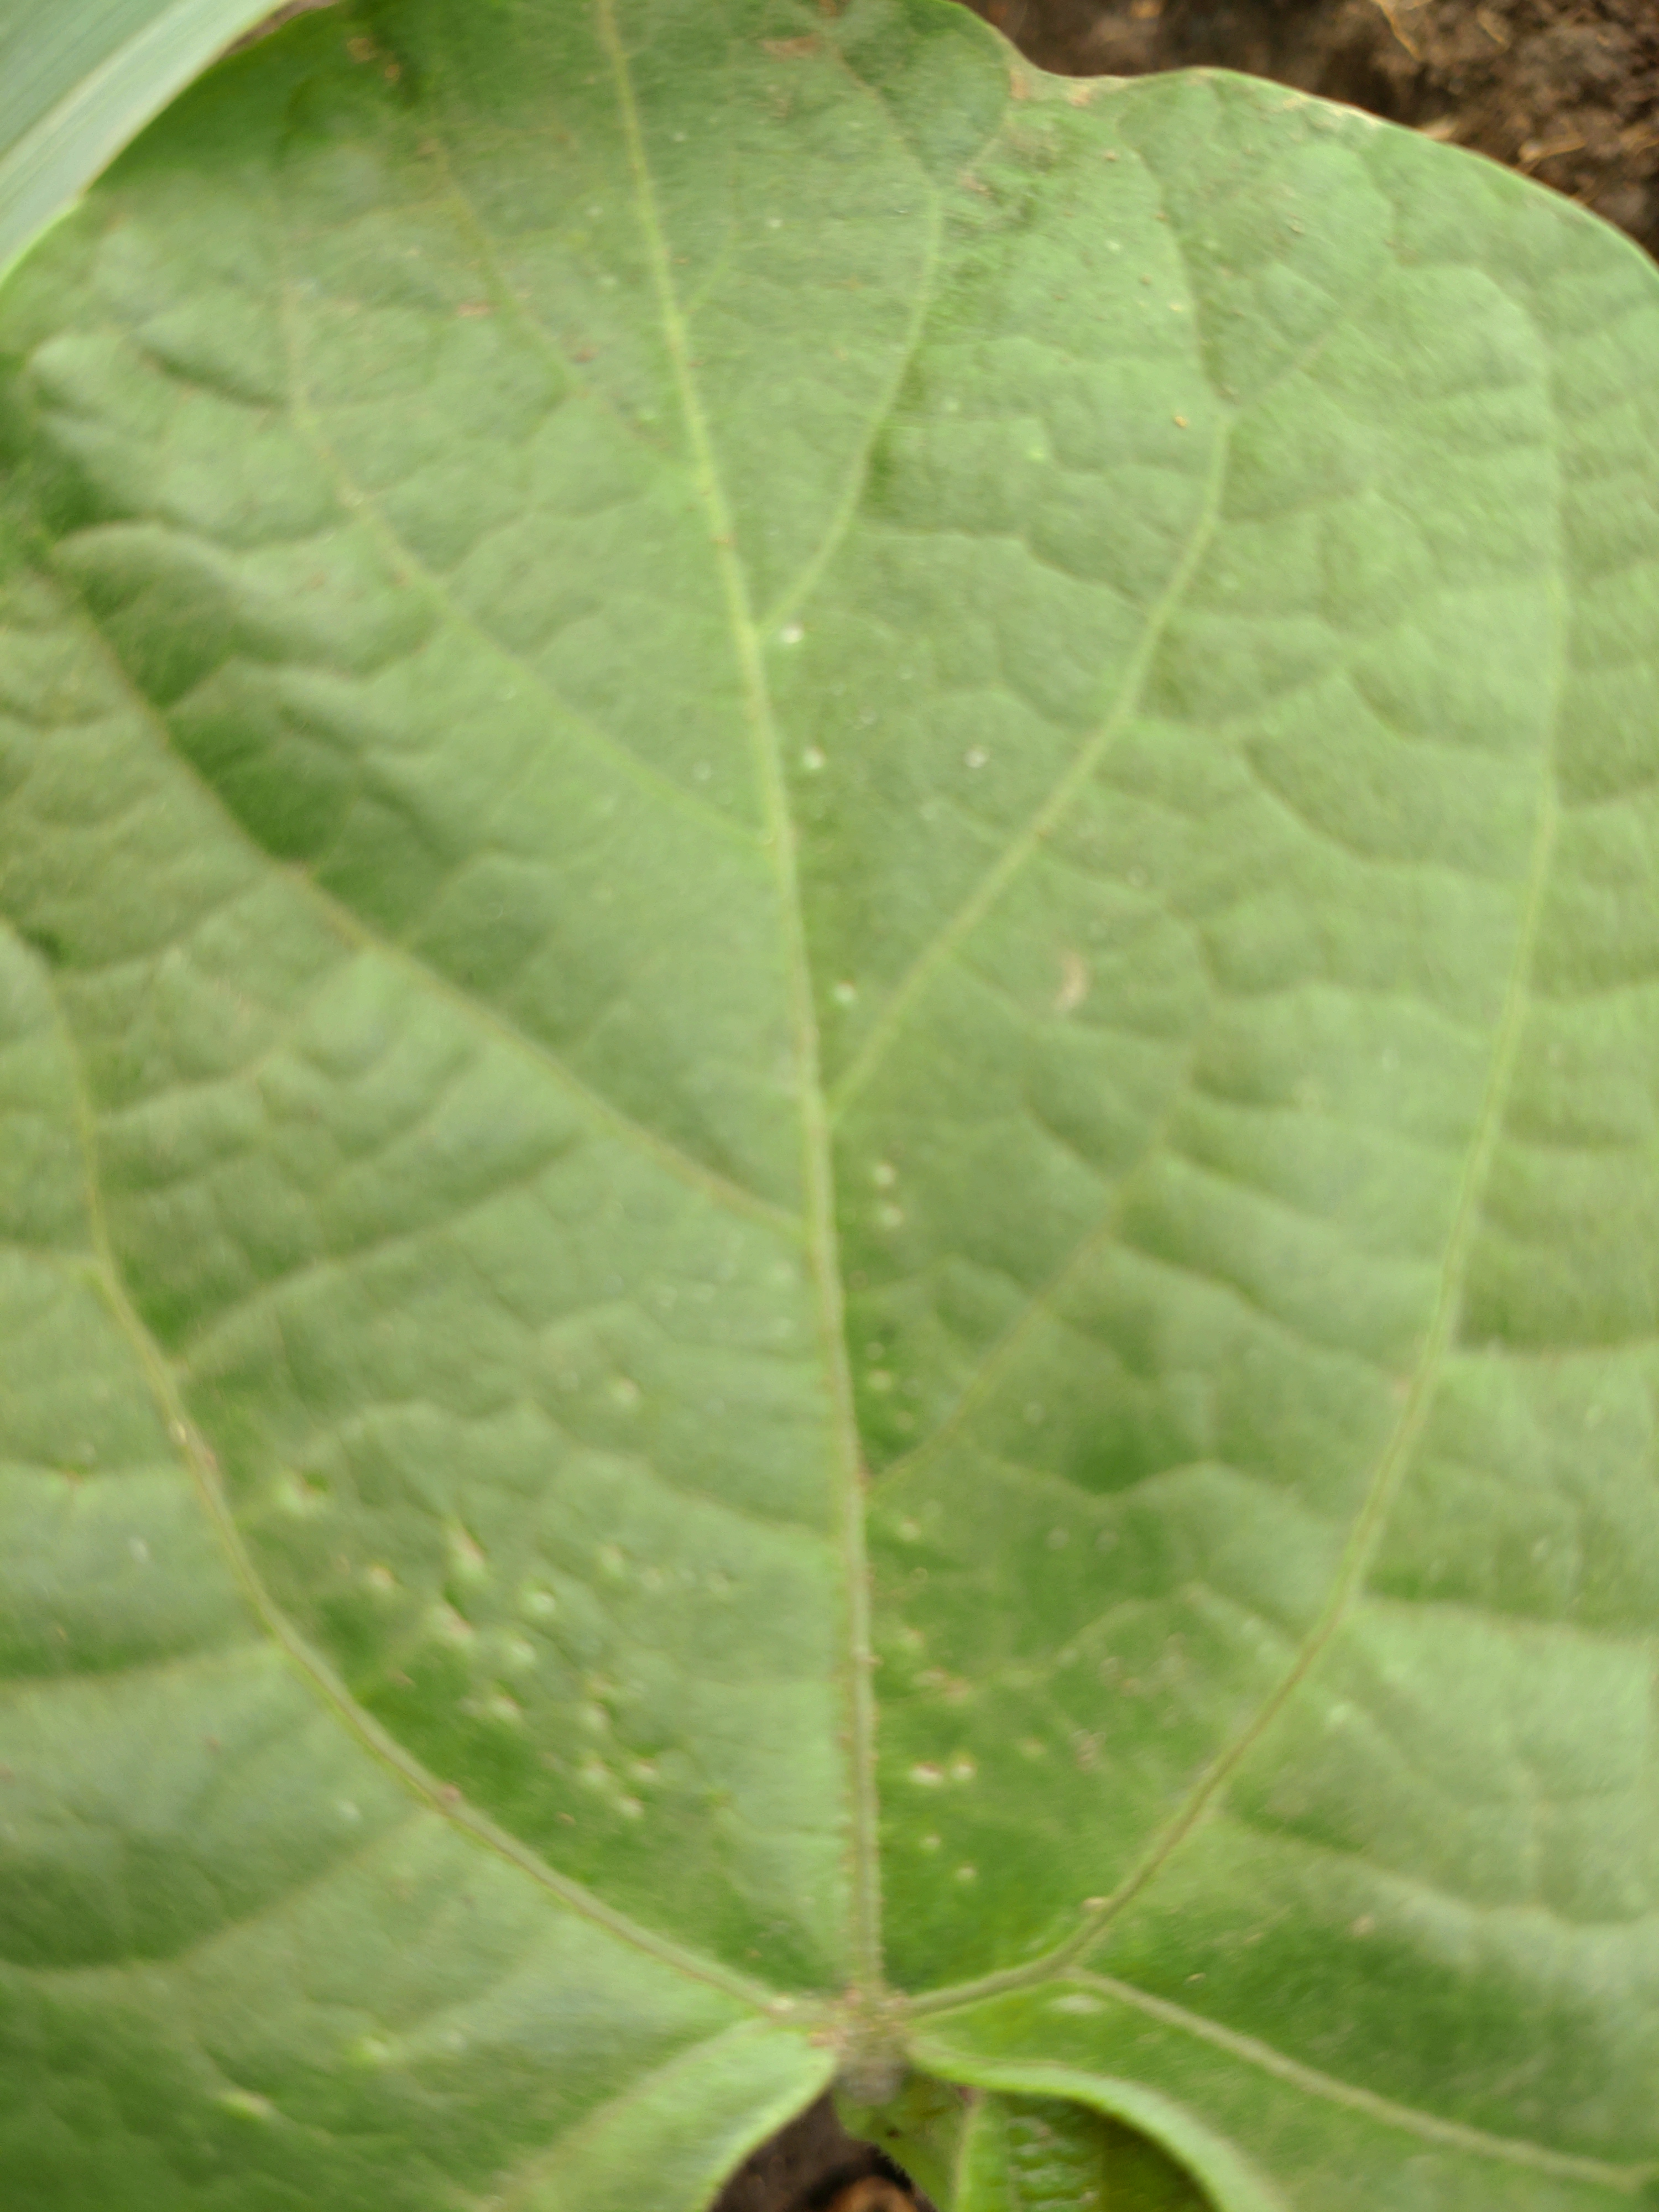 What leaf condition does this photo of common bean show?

healthy
